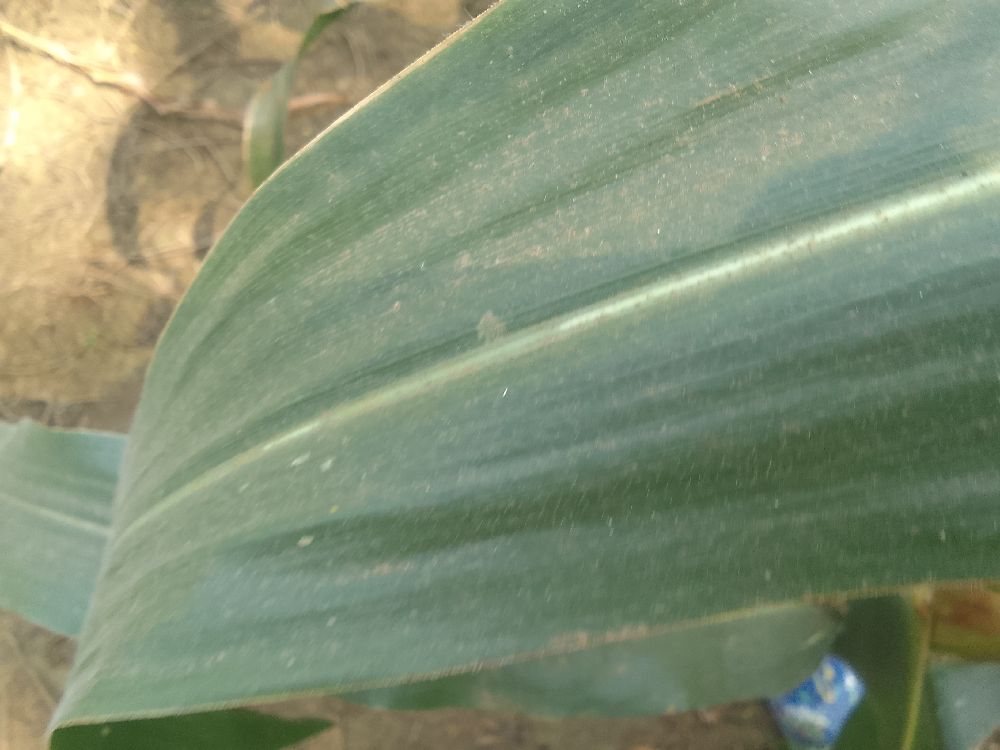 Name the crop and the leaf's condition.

maize, healthy
